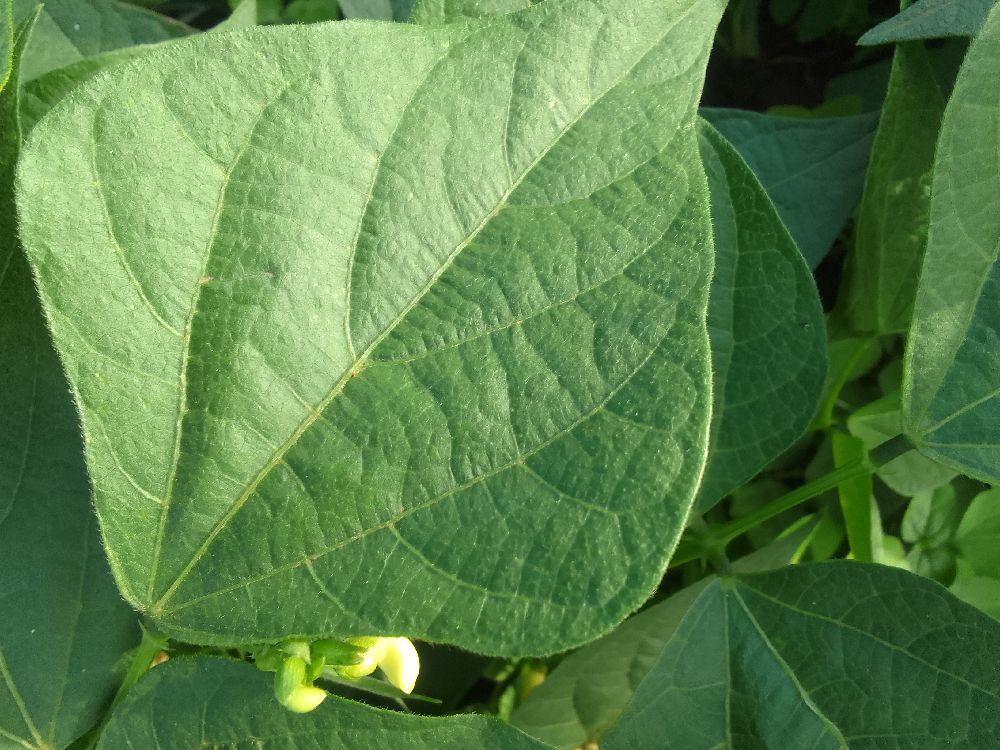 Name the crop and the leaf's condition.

common bean, healthy
